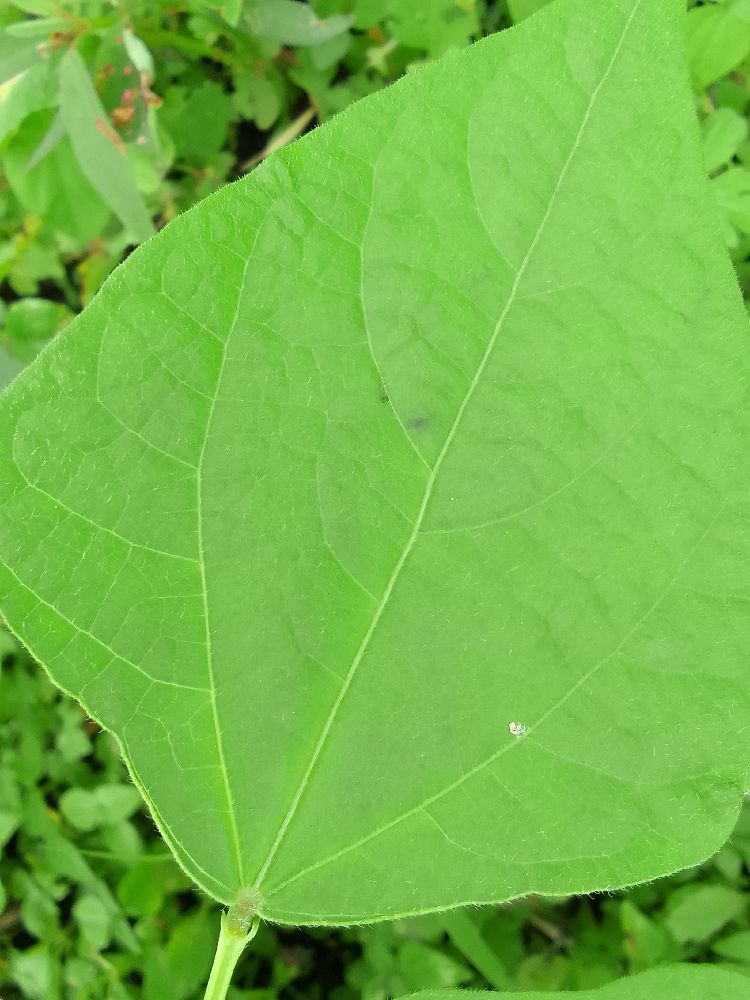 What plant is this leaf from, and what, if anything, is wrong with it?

common bean, healthy
